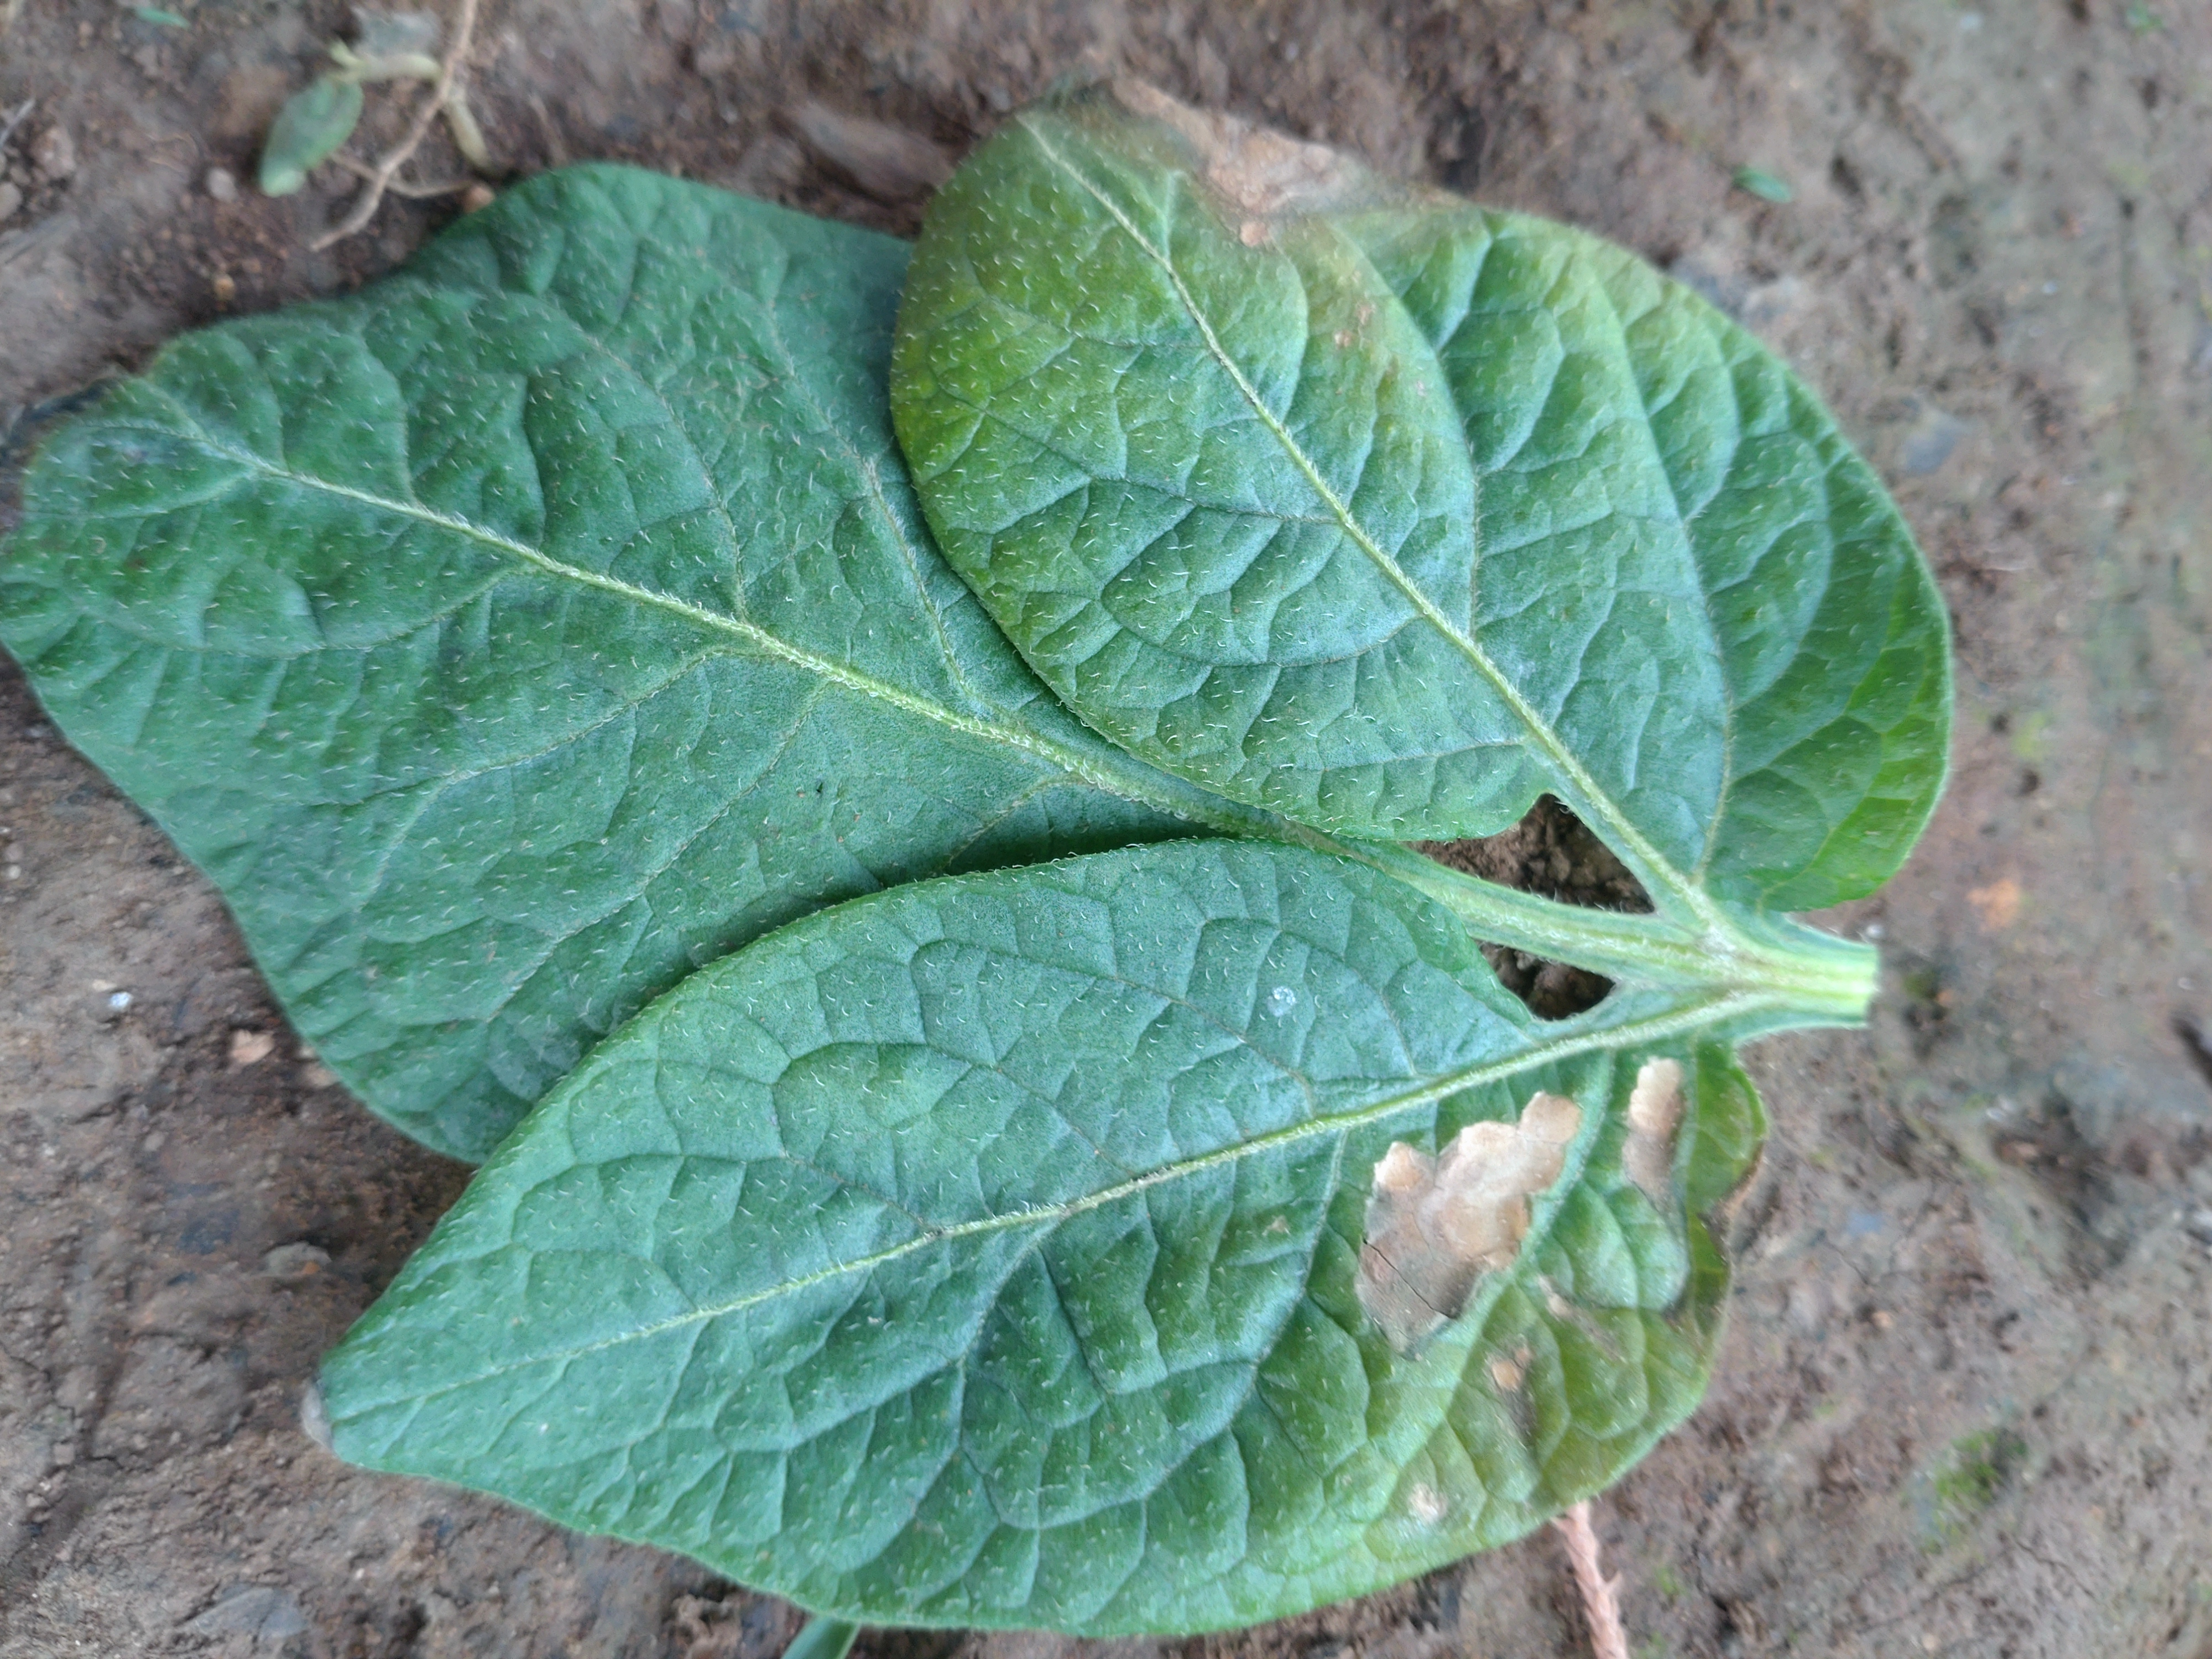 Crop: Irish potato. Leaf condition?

early blight
